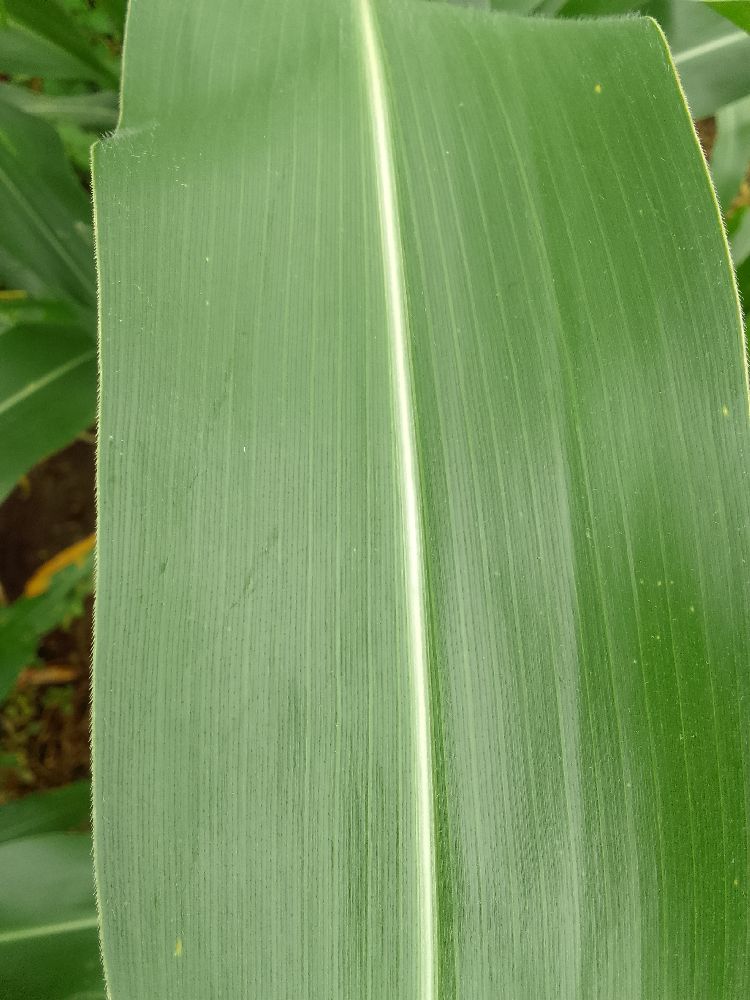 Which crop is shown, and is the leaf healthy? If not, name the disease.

maize, healthy
